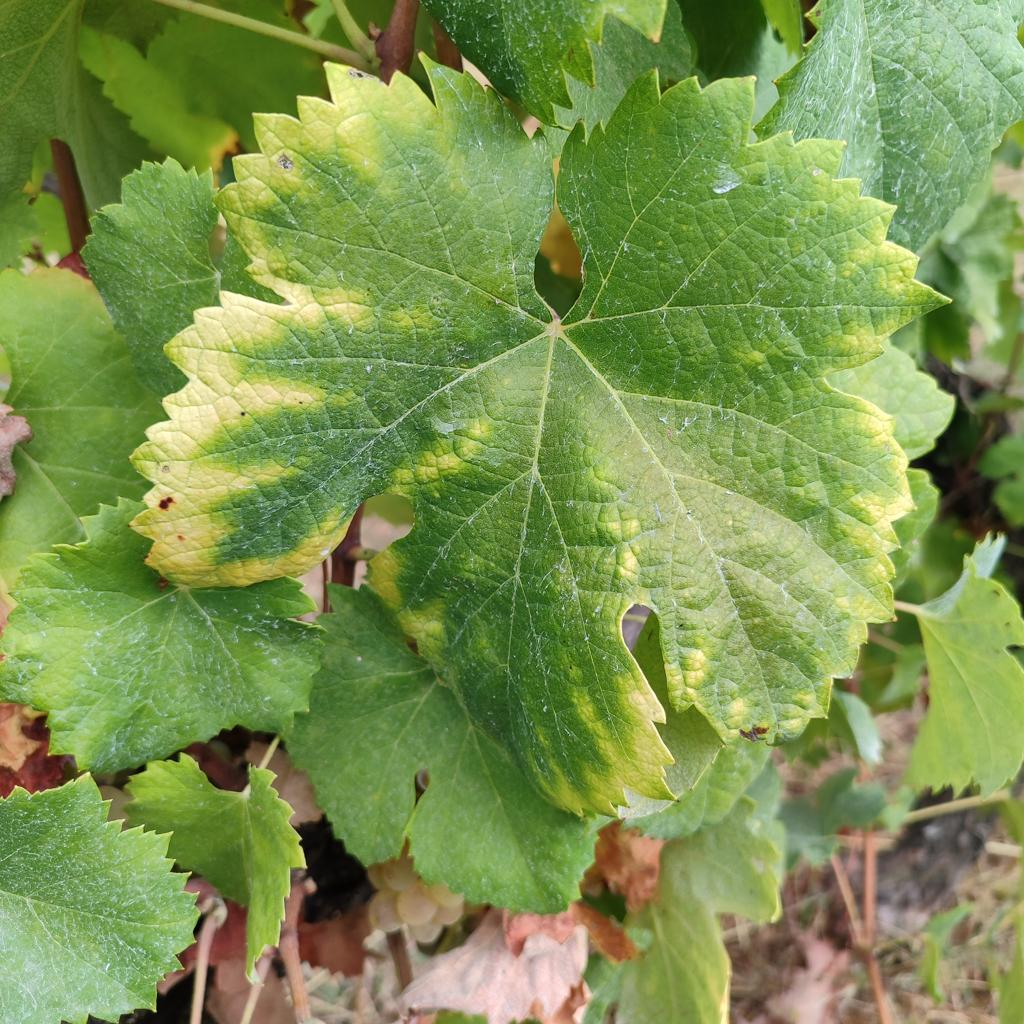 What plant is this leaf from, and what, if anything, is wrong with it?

grapevine, esca complex
